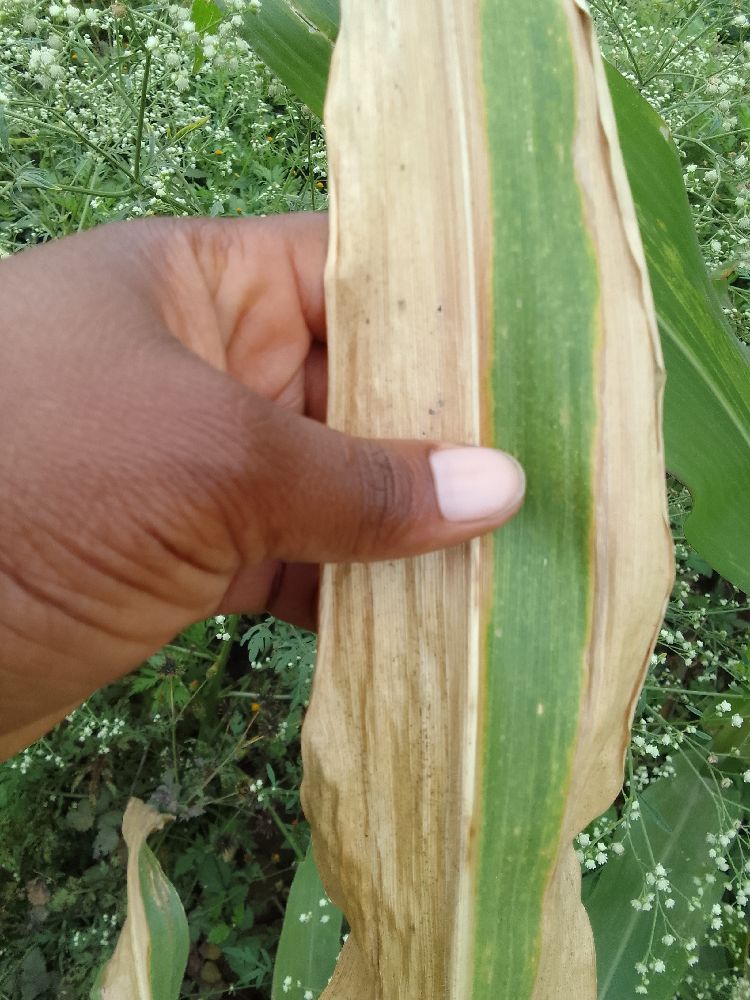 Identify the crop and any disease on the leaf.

maize, maize lethal necrosis
